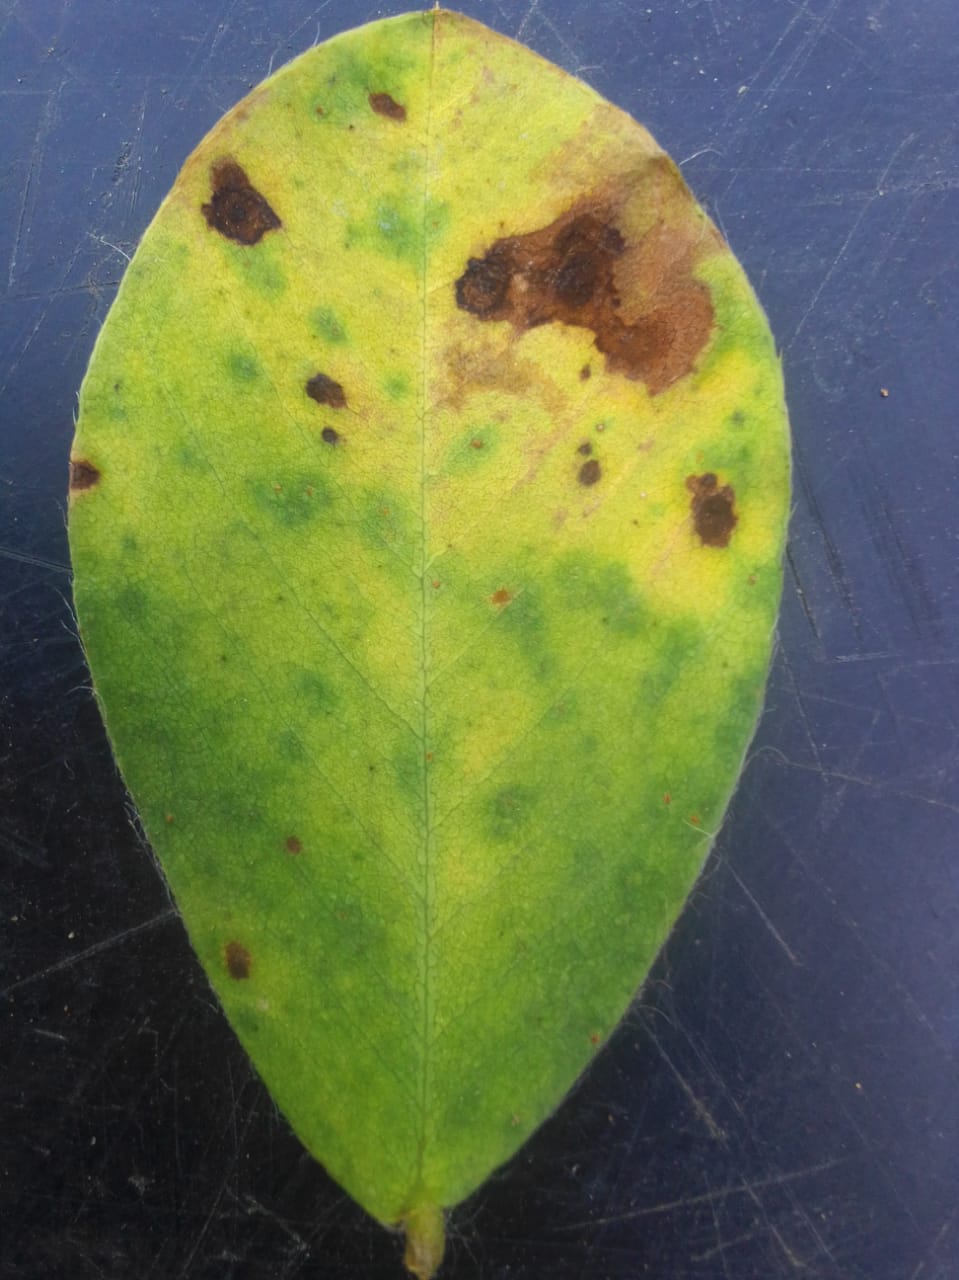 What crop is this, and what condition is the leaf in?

peanut, passalora arachidicola
